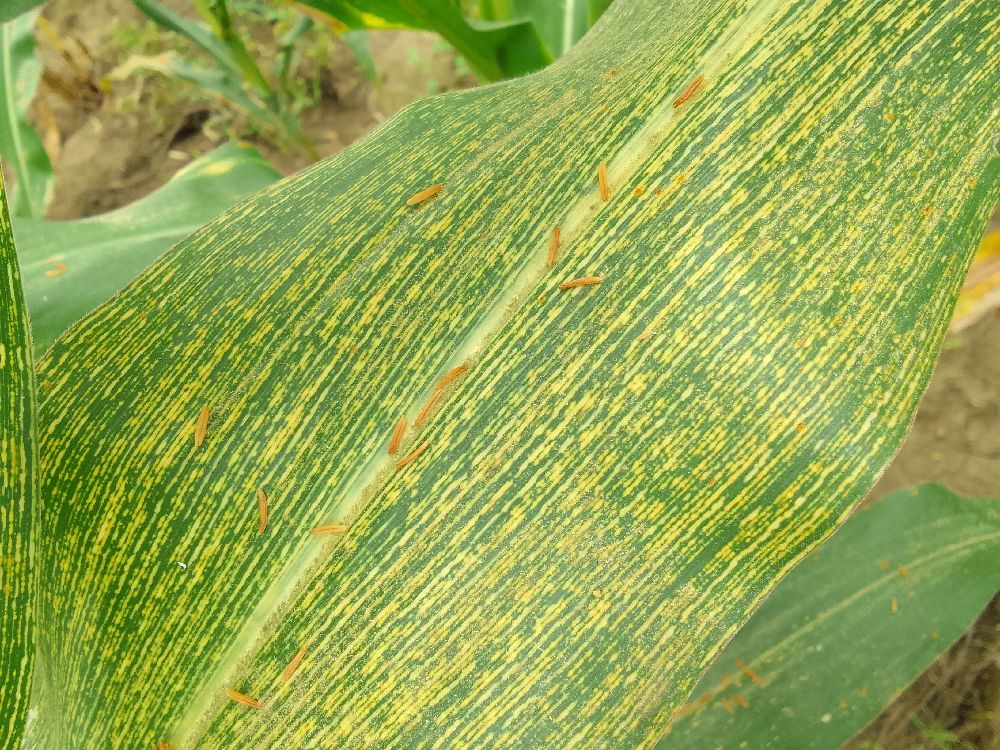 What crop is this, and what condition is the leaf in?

maize, maize streak virus
